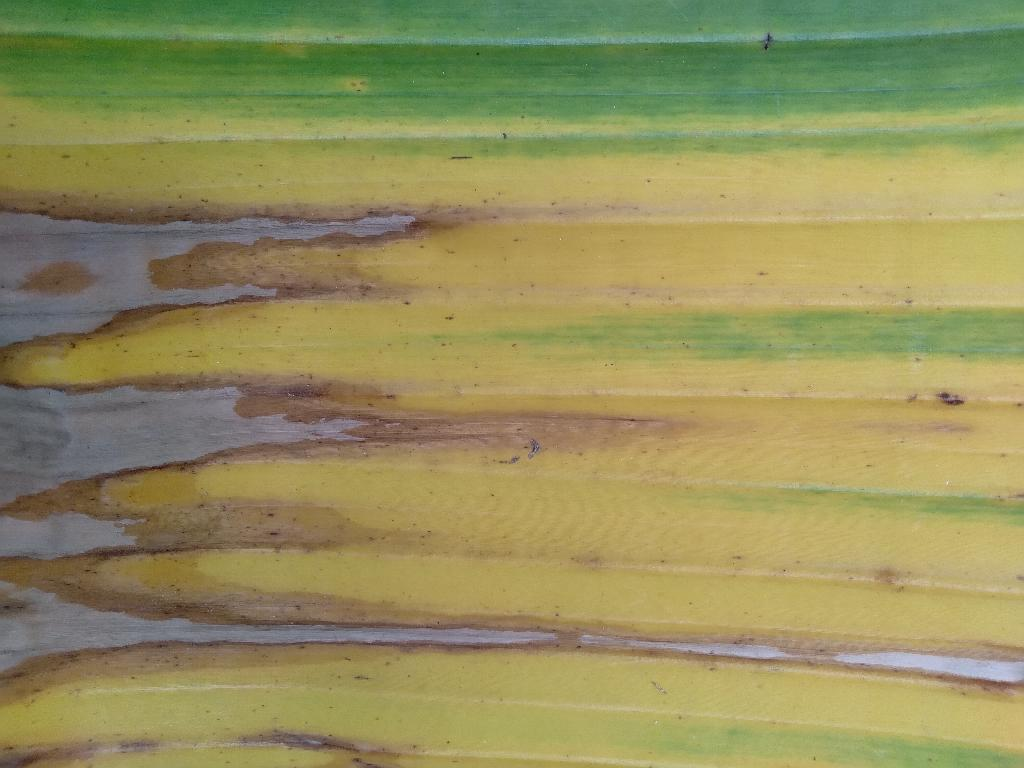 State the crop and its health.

banana, fusarium wilt race 1
